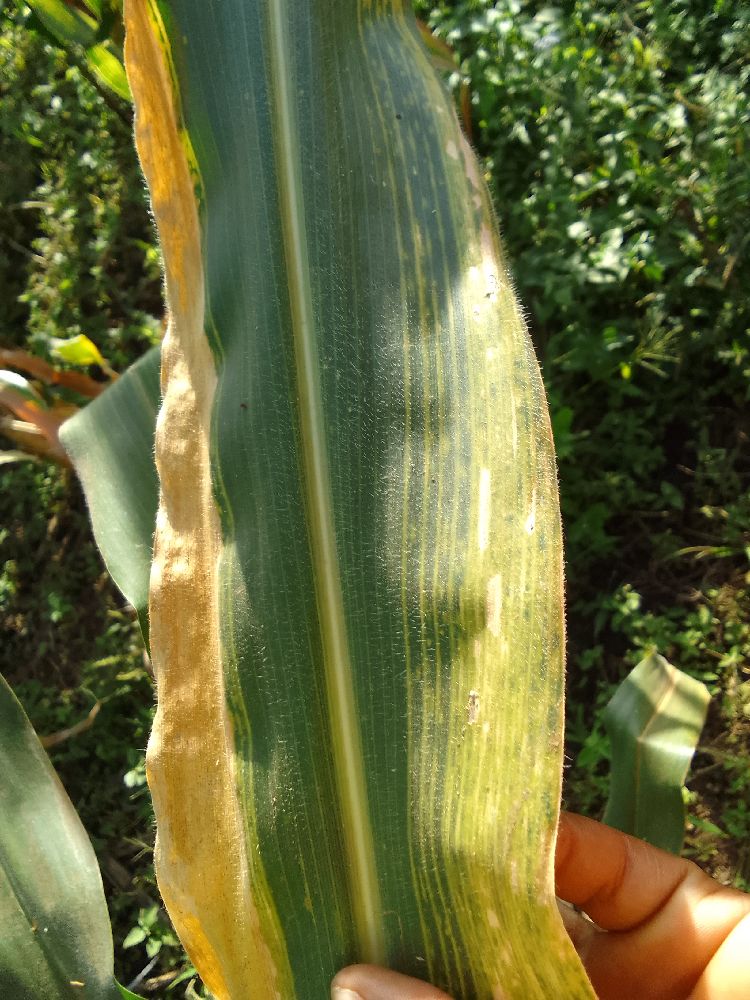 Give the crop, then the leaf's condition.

maize, maize lethal necrosis
